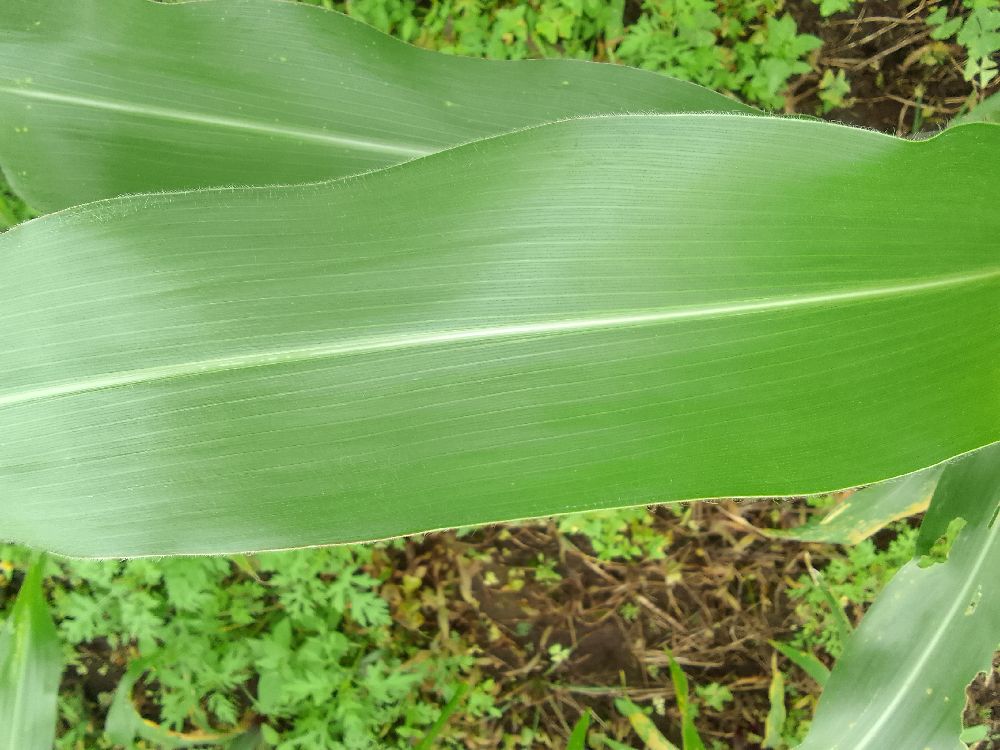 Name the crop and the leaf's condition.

maize, healthy
